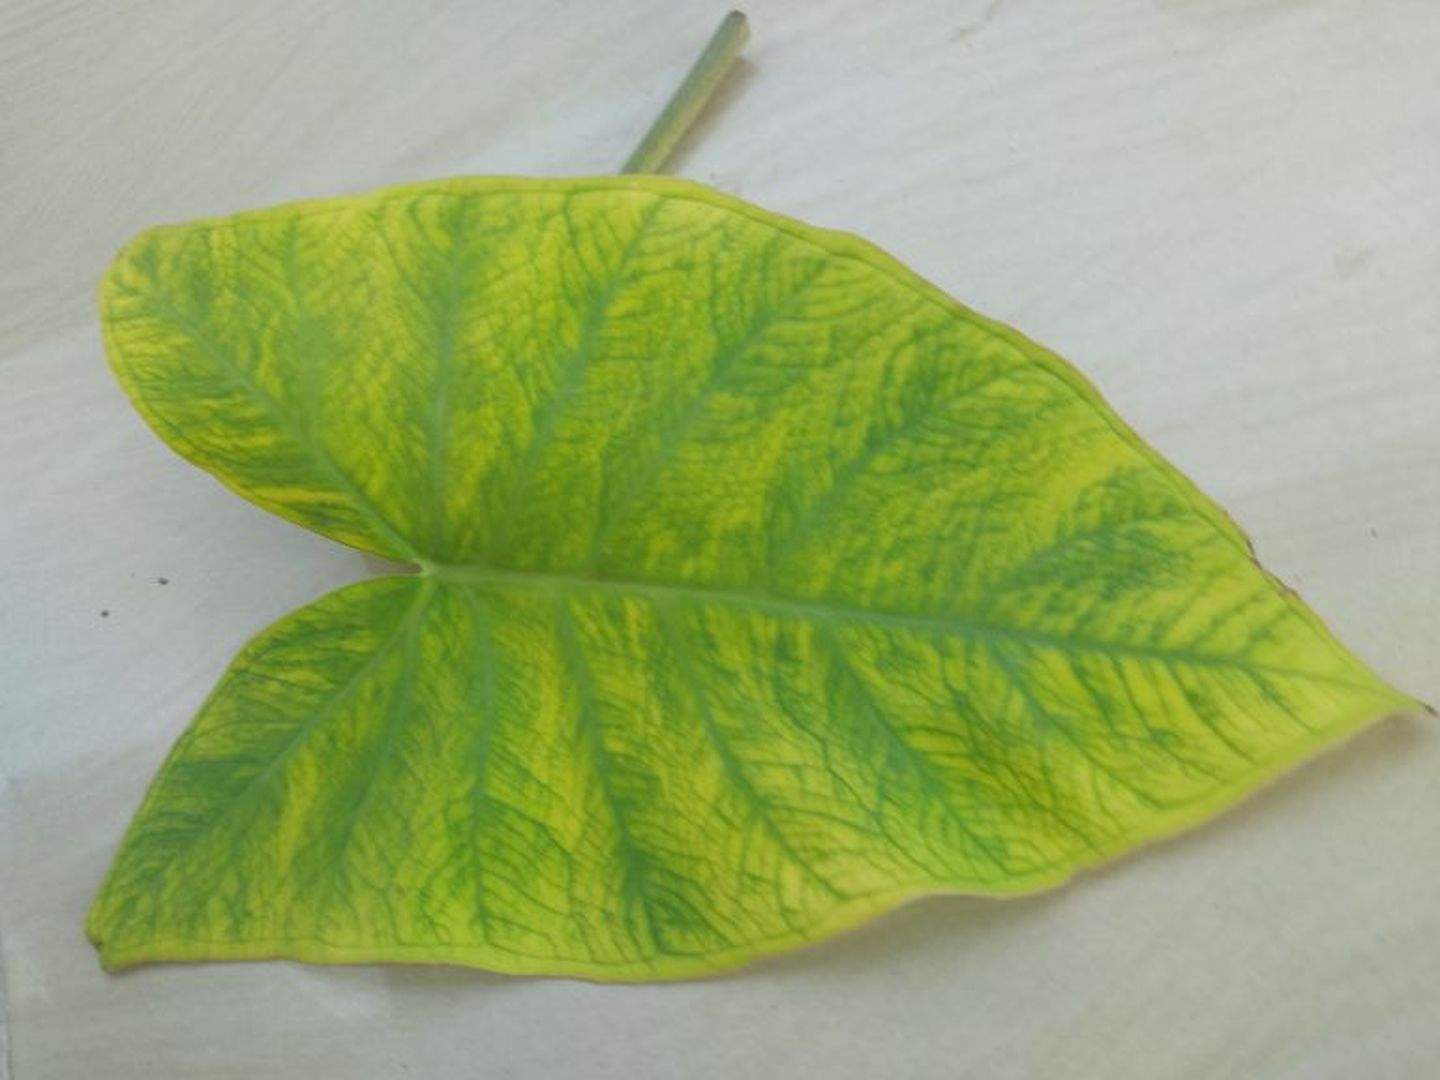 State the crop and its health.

taro, mosaic
